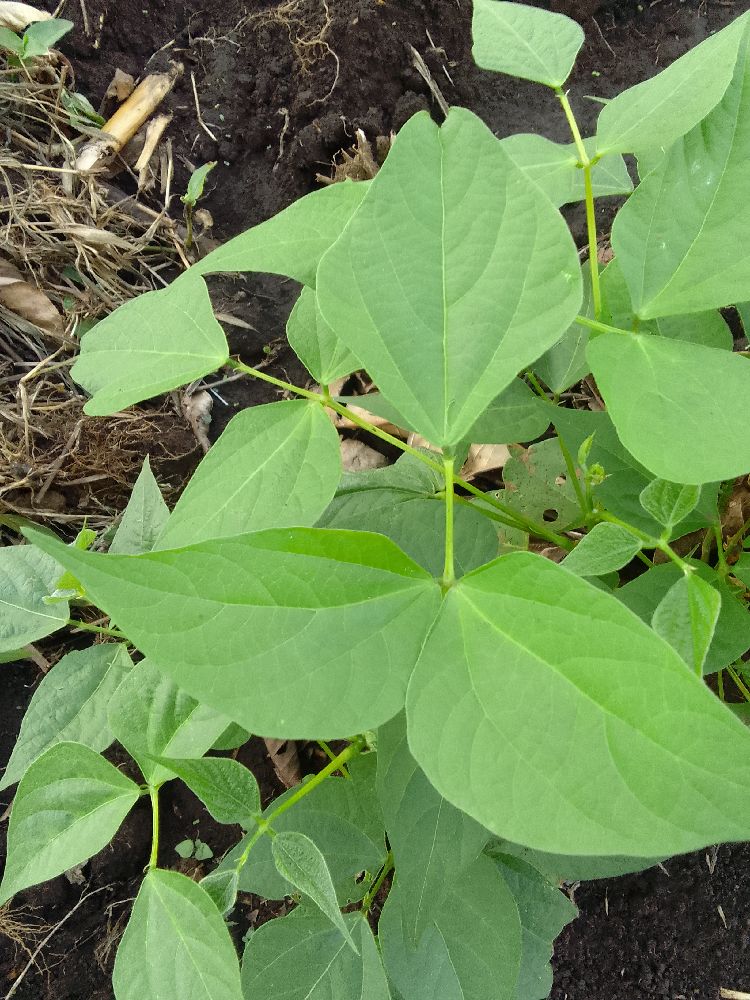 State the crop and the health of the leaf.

common bean, healthy
